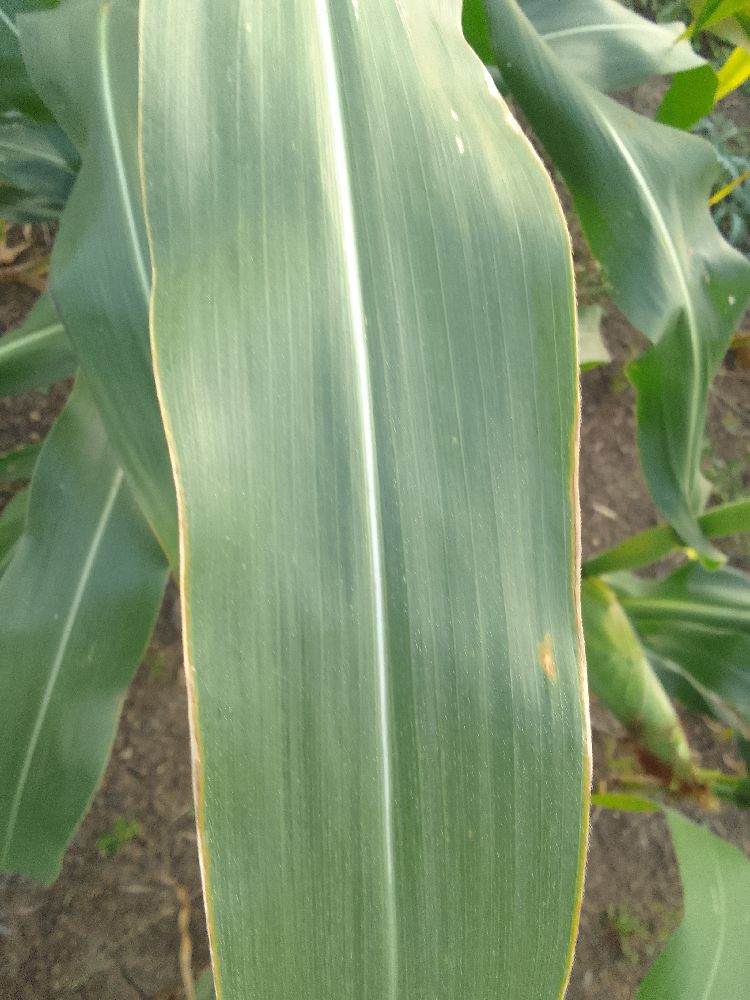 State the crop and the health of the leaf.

maize, healthy
